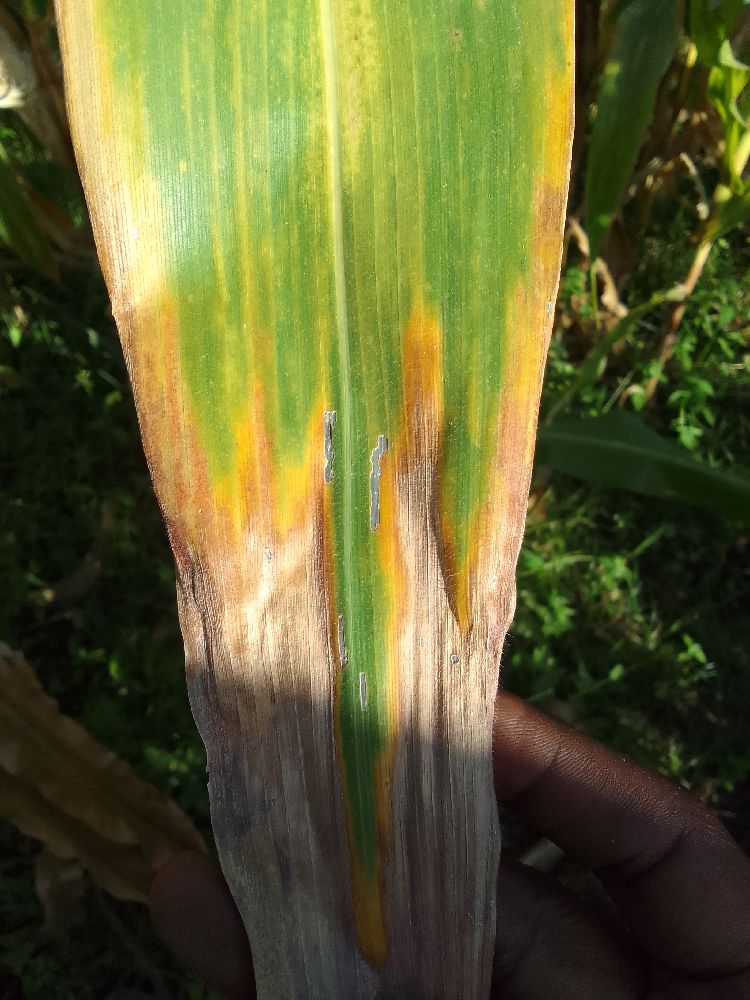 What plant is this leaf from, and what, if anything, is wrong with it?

maize, maize lethal necrosis
